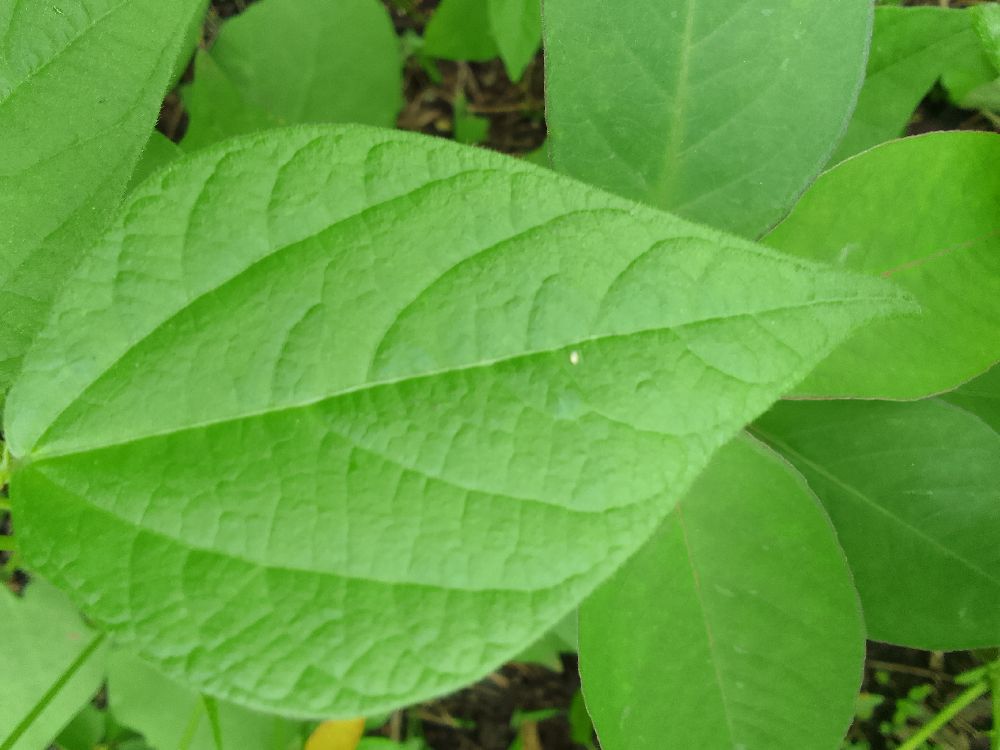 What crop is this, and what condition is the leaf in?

common bean, healthy
